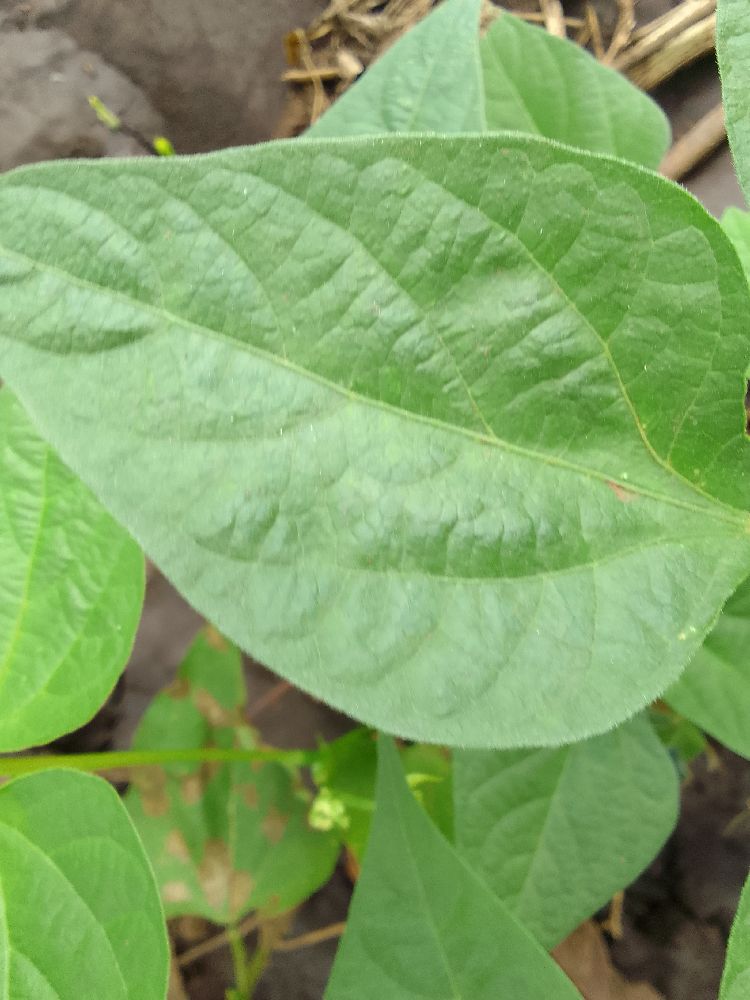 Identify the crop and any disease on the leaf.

common bean, healthy
